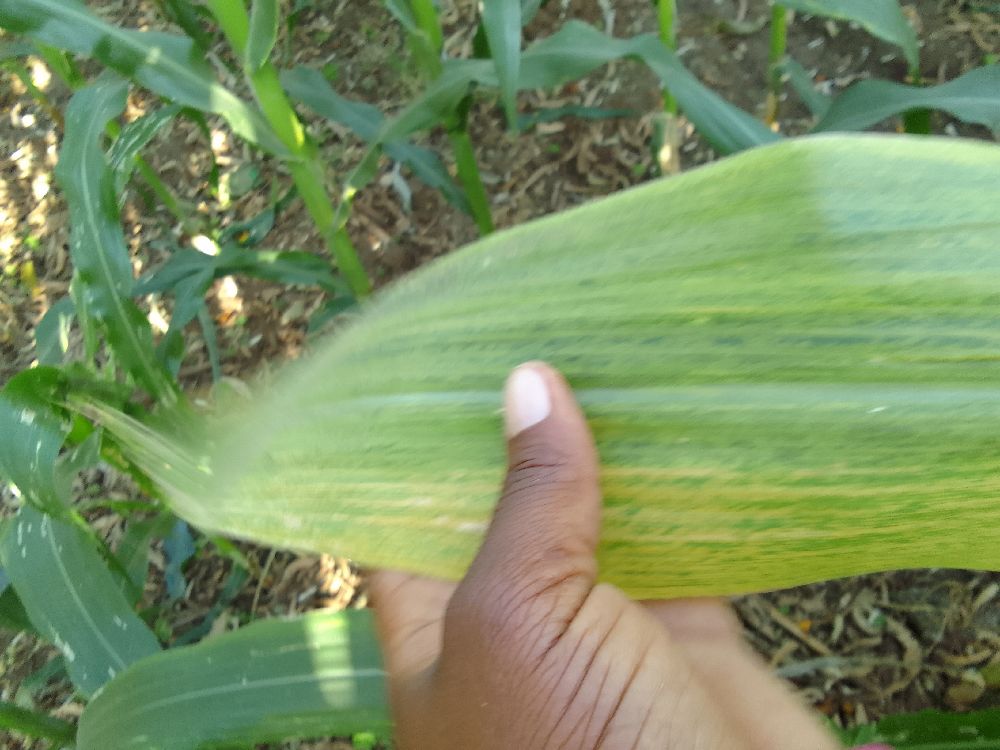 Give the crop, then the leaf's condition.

maize, maize lethal necrosis
